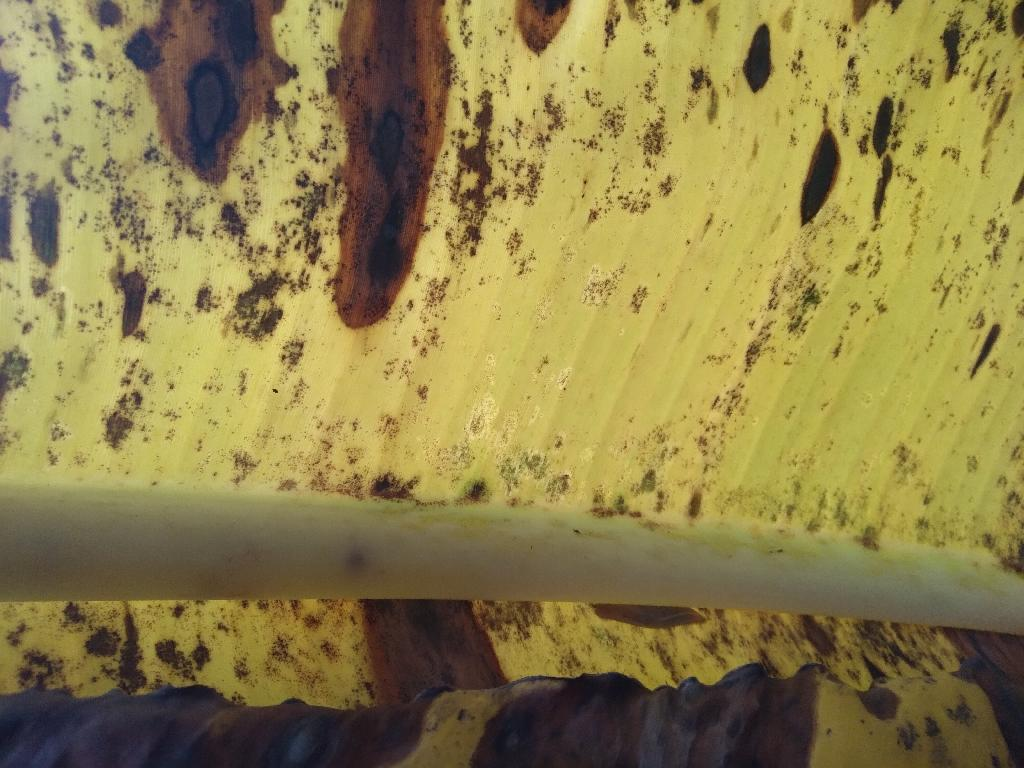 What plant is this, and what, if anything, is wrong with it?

banana, black sigatoka
